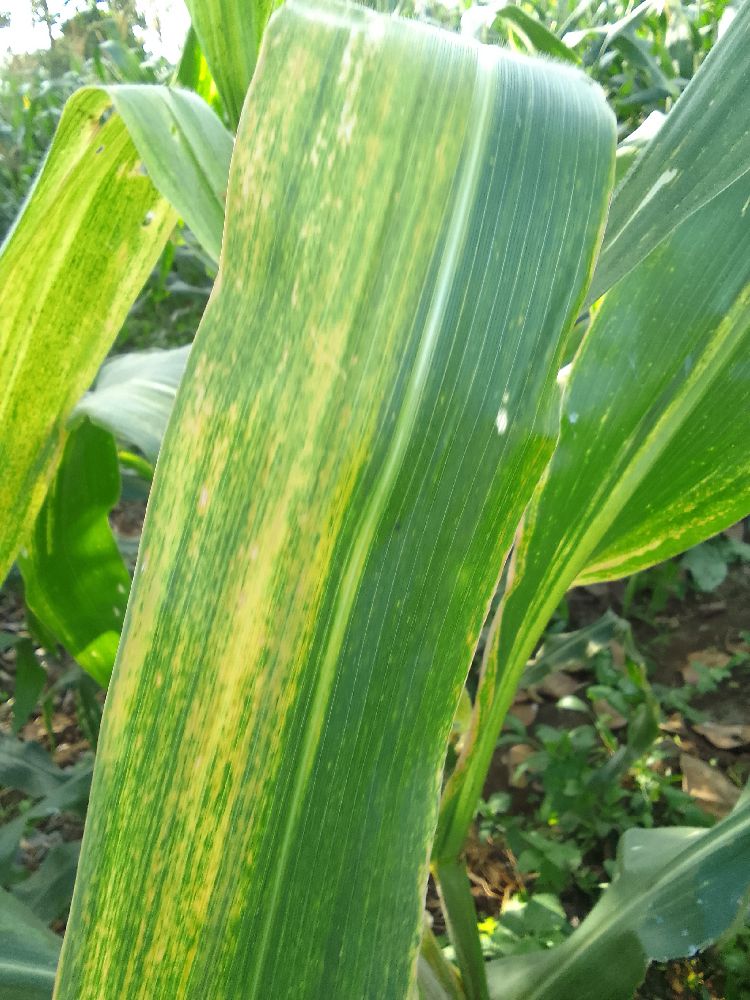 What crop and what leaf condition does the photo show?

maize, maize lethal necrosis
